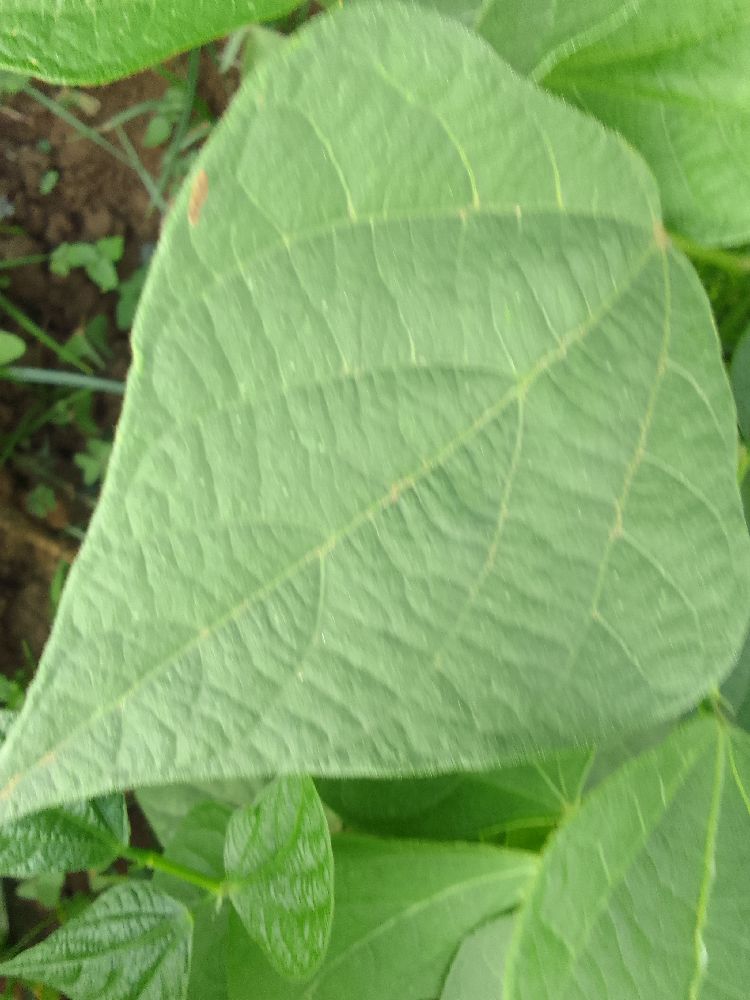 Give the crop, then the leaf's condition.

common bean, healthy
